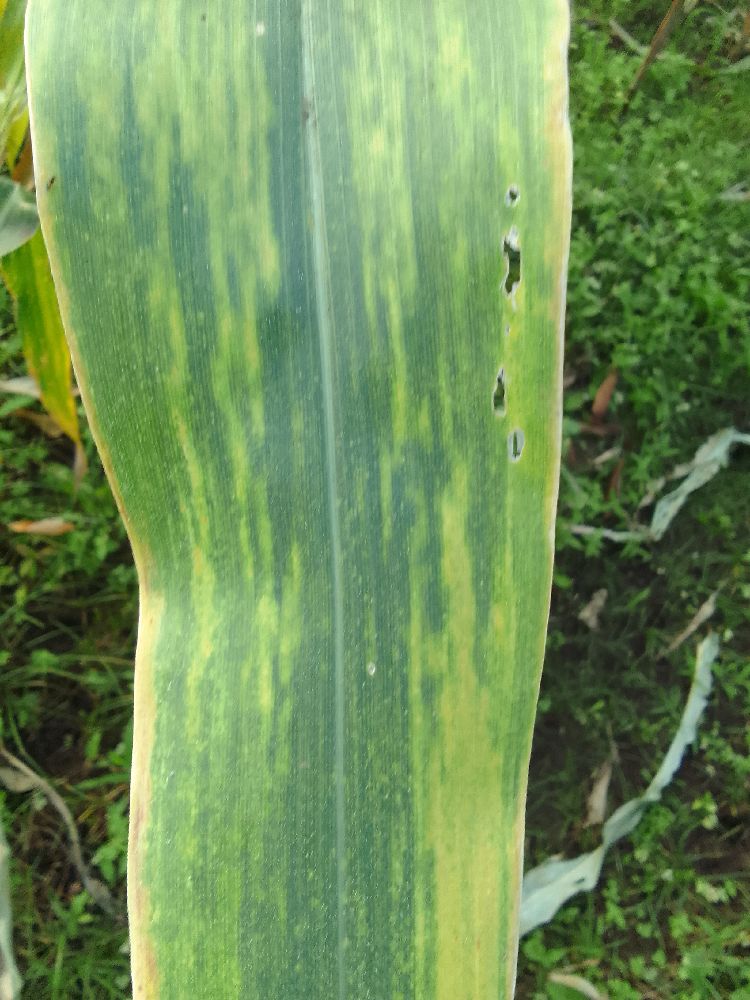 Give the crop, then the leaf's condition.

maize, maize lethal necrosis
